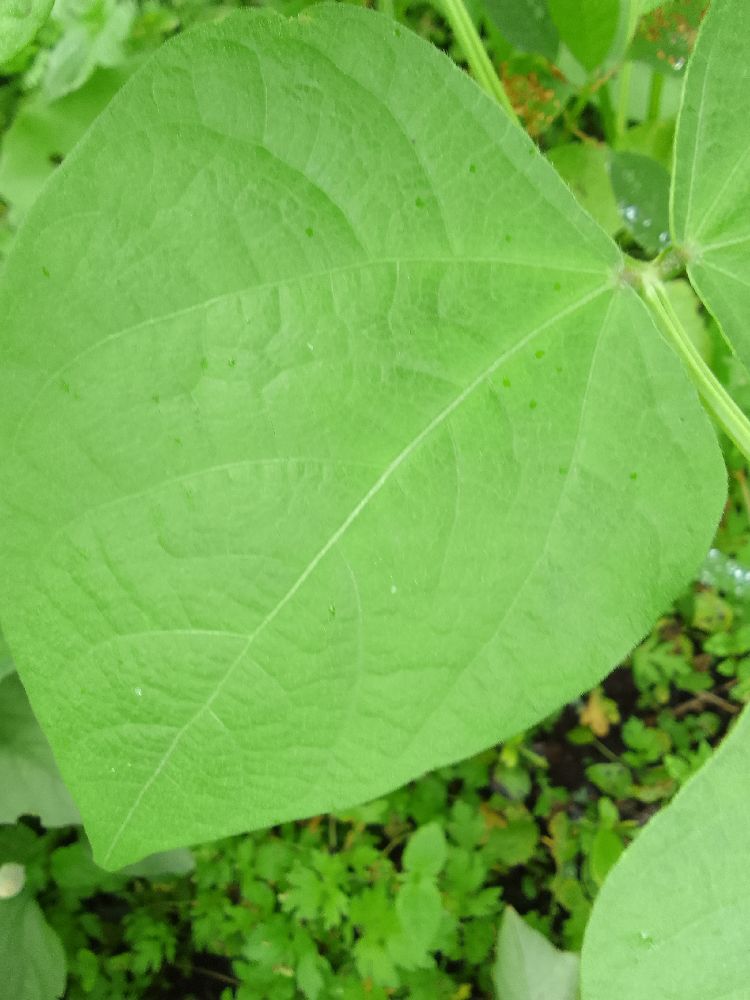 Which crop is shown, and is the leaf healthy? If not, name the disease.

common bean, healthy
